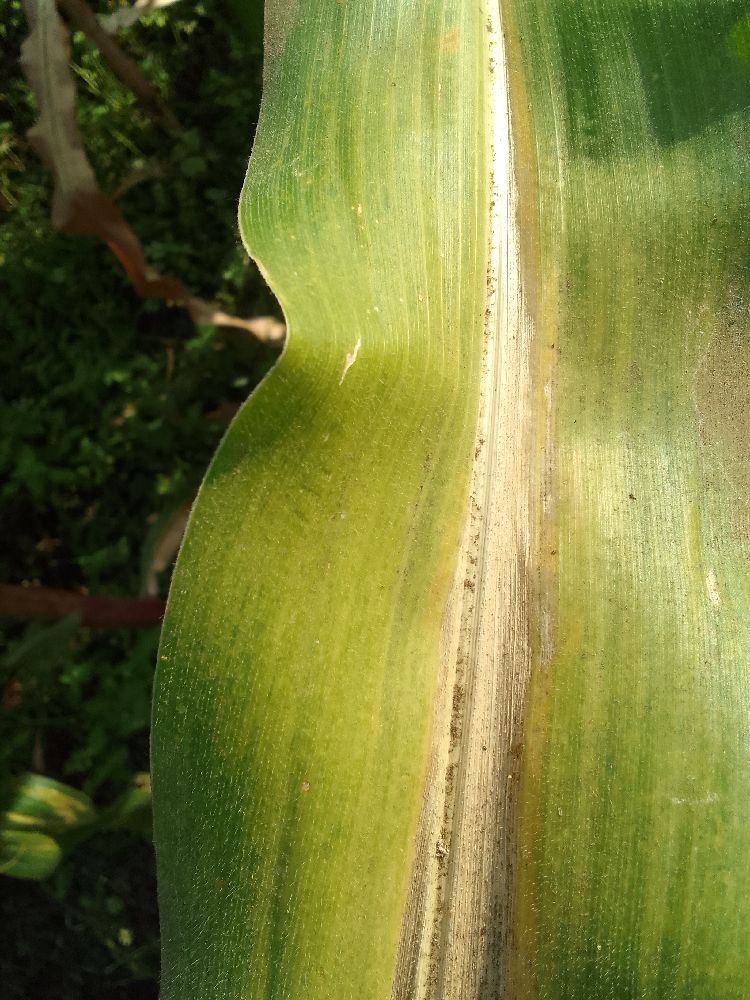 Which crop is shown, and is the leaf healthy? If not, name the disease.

maize, maize lethal necrosis
